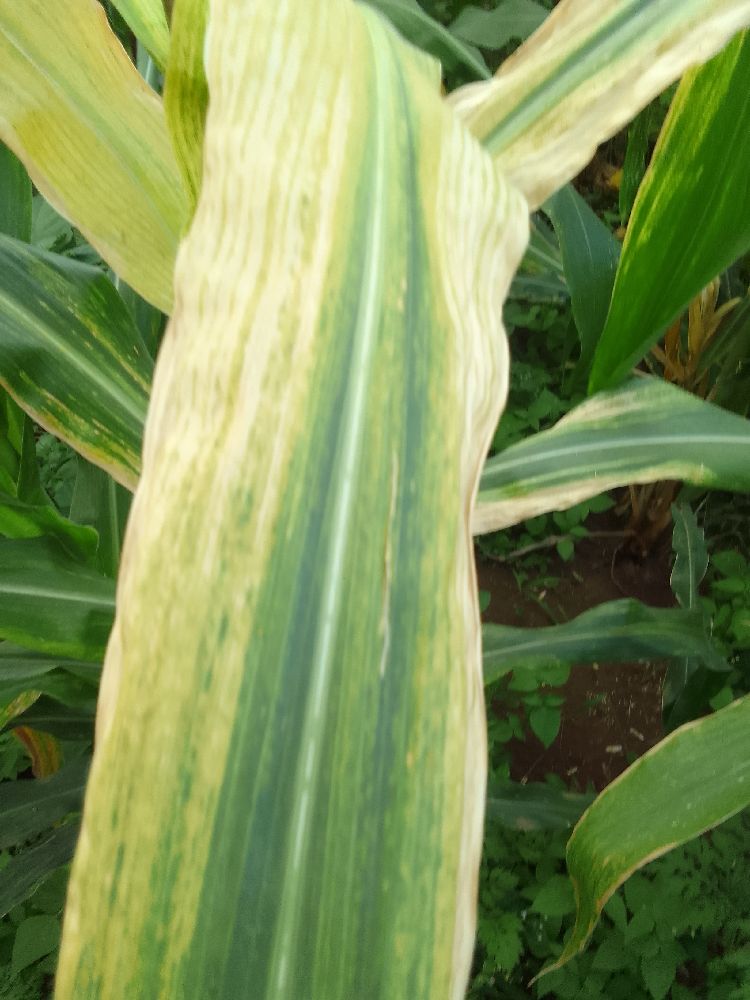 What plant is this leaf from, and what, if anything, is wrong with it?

maize, maize lethal necrosis
